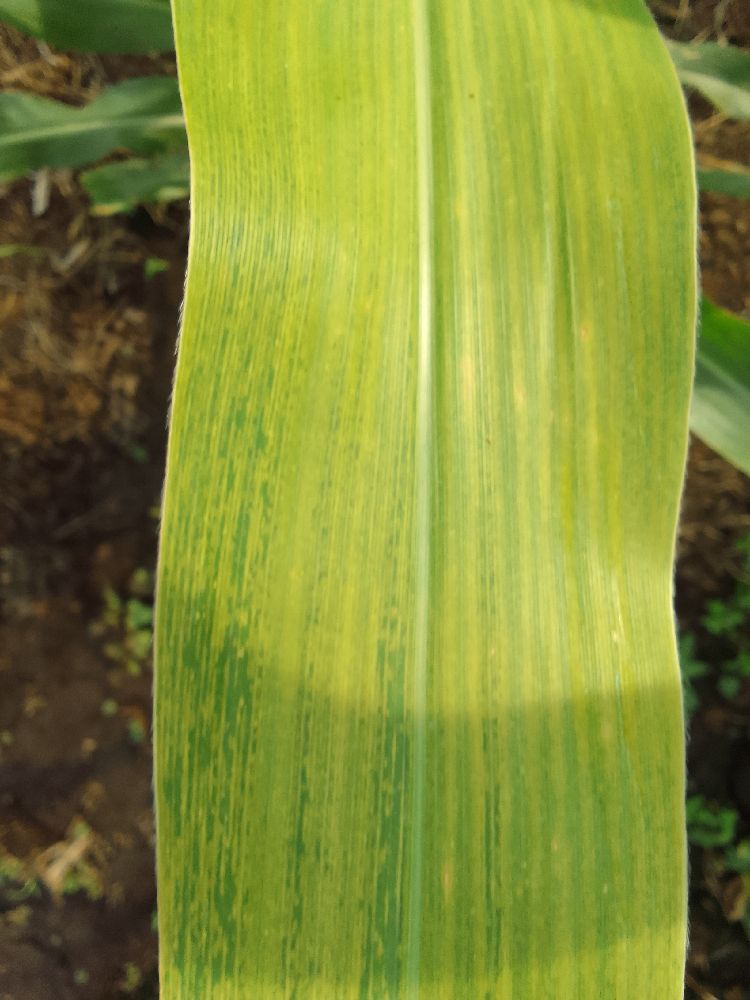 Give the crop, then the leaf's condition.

maize, maize lethal necrosis
